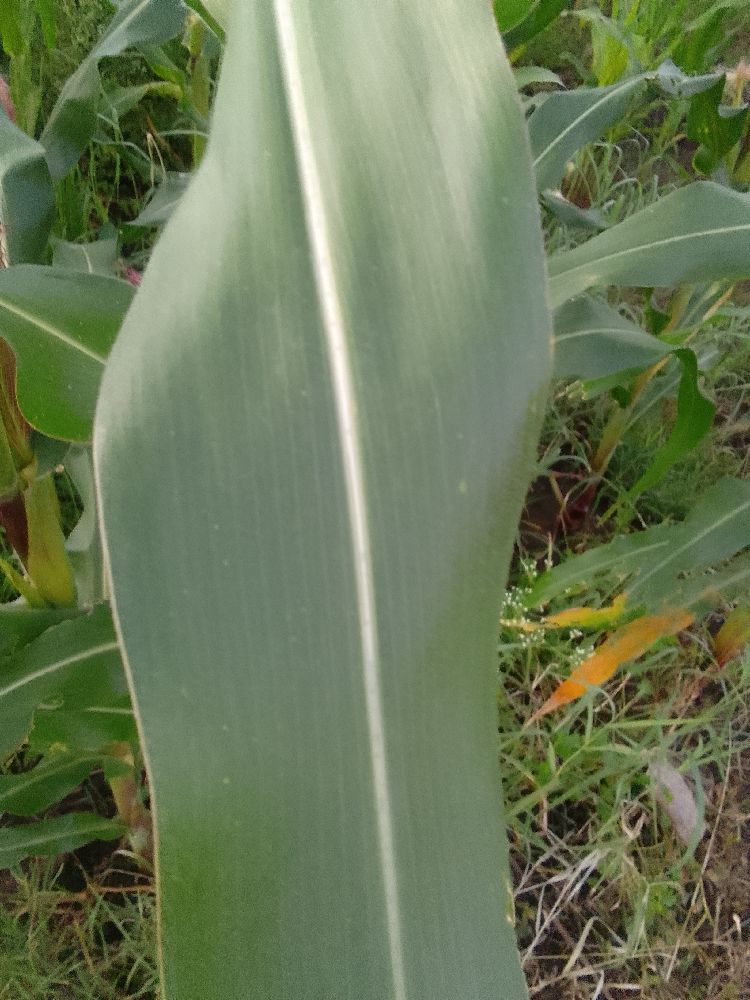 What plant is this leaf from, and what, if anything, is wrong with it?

common bean, healthy
